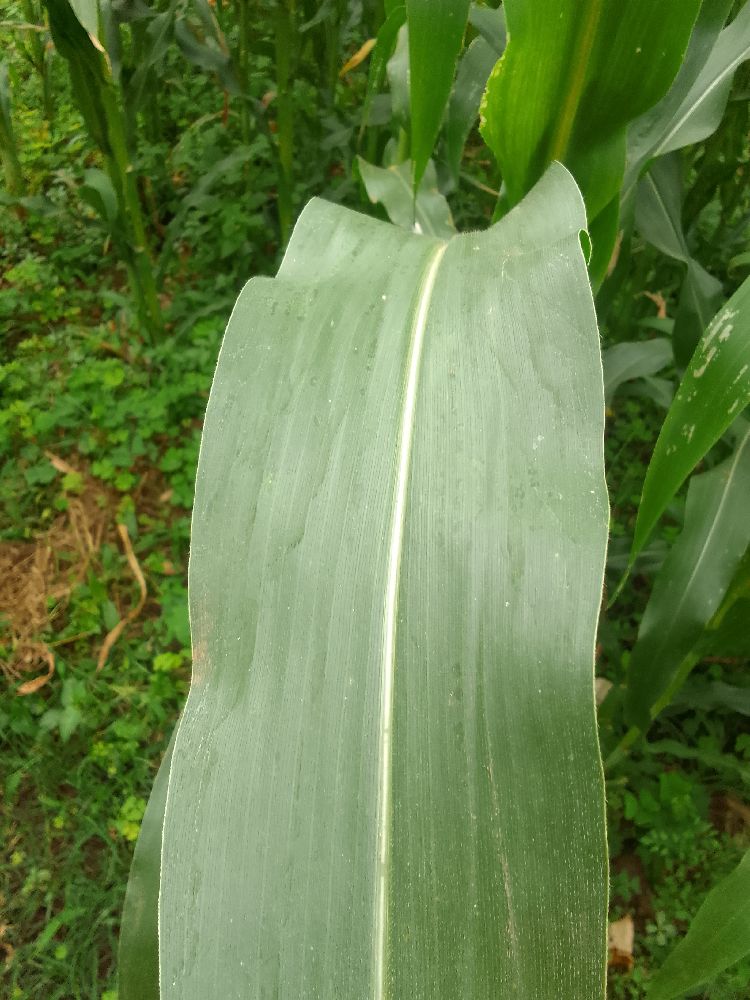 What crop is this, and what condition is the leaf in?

maize, healthy
